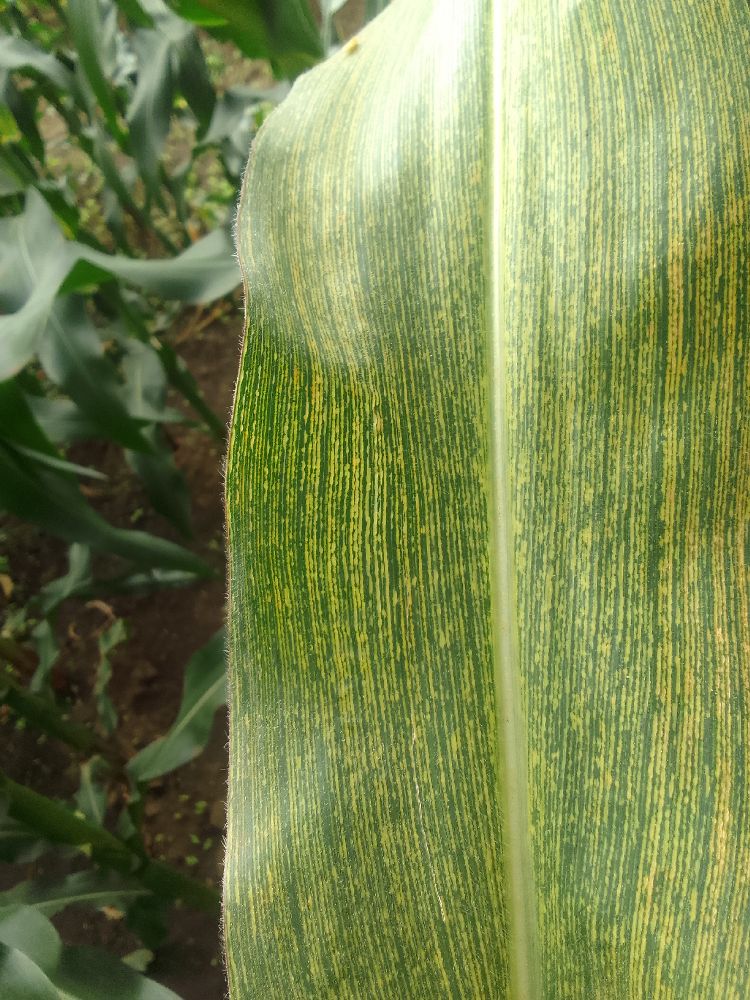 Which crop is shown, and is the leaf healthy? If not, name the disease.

maize, maize streak virus
